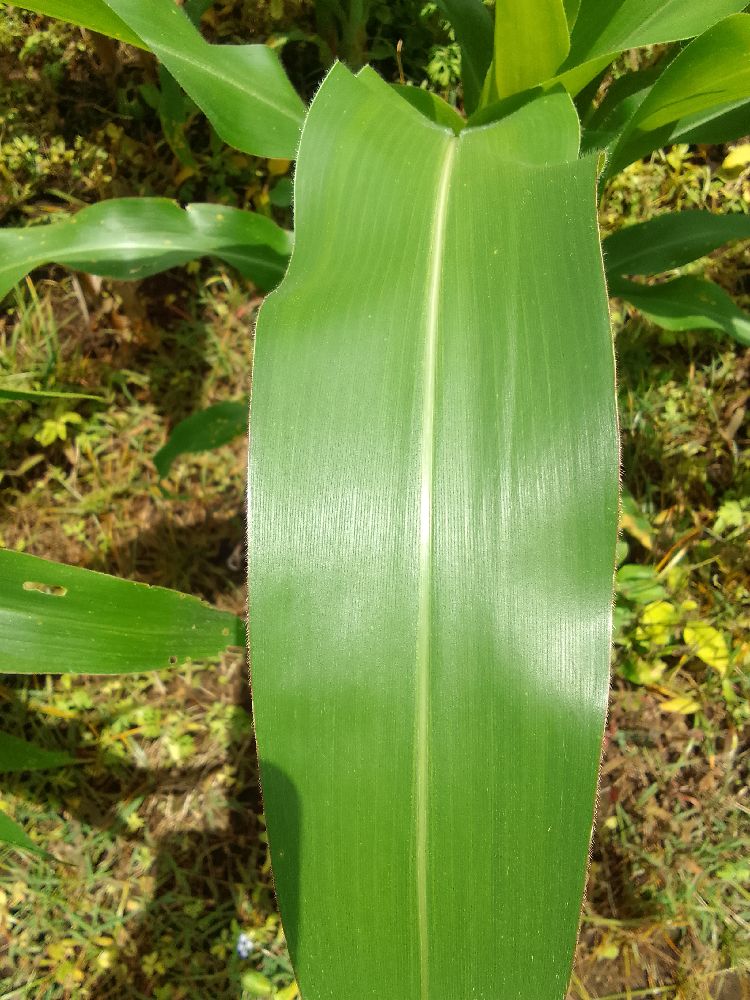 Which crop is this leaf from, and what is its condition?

maize, healthy
